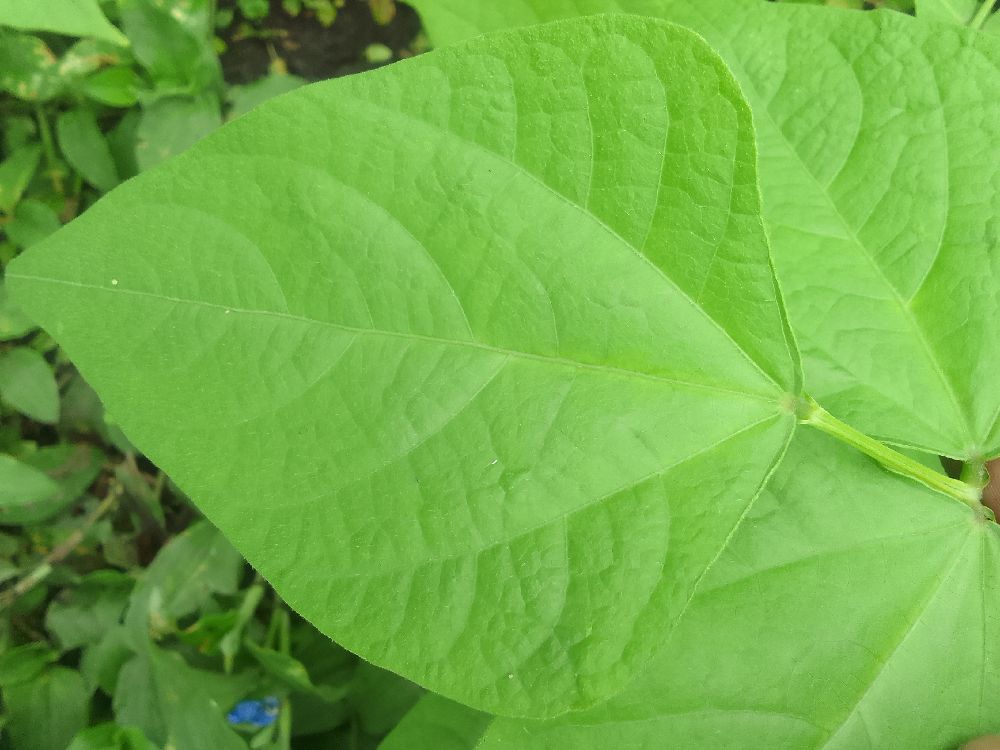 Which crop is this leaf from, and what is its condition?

common bean, healthy
